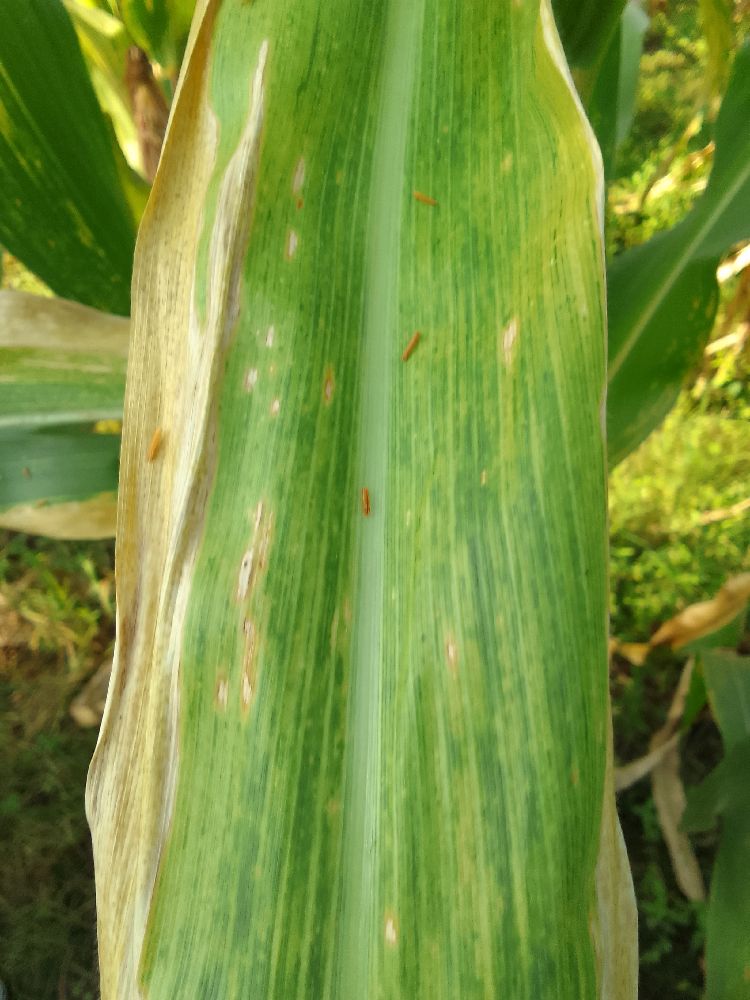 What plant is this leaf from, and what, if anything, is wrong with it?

maize, maize lethal necrosis
